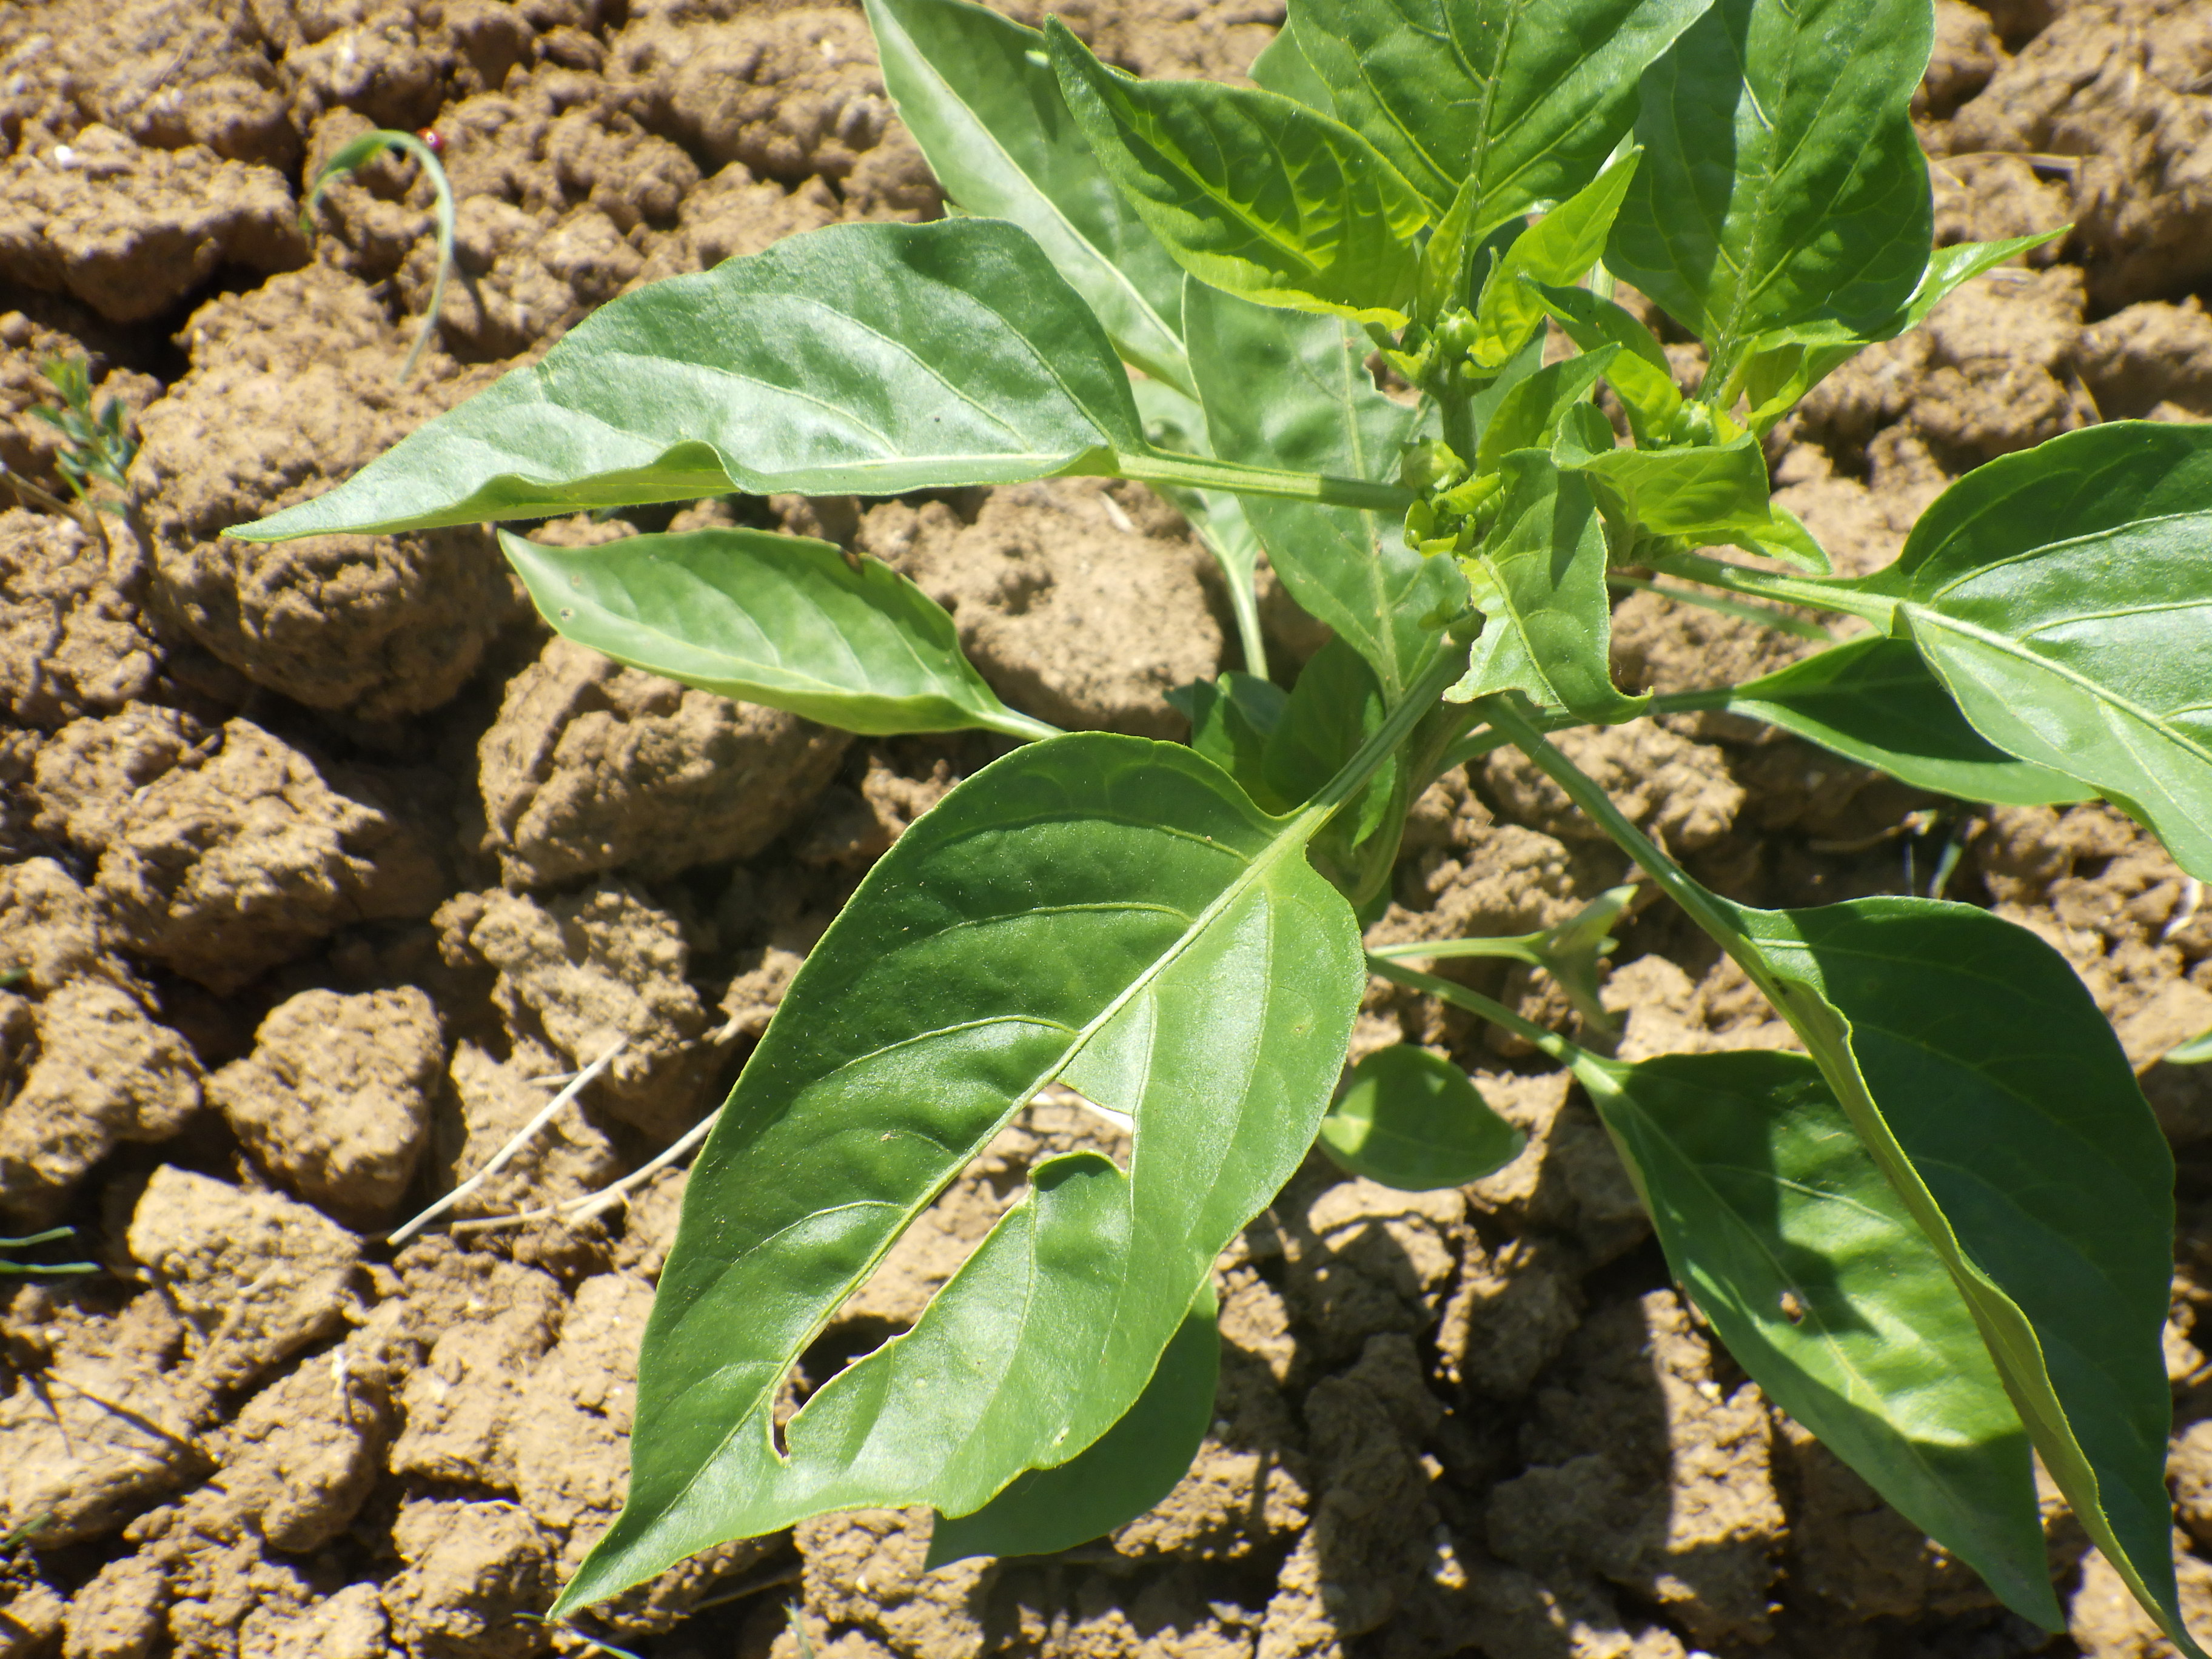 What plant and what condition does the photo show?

chili pepper, bacterial spot, phytophagous
